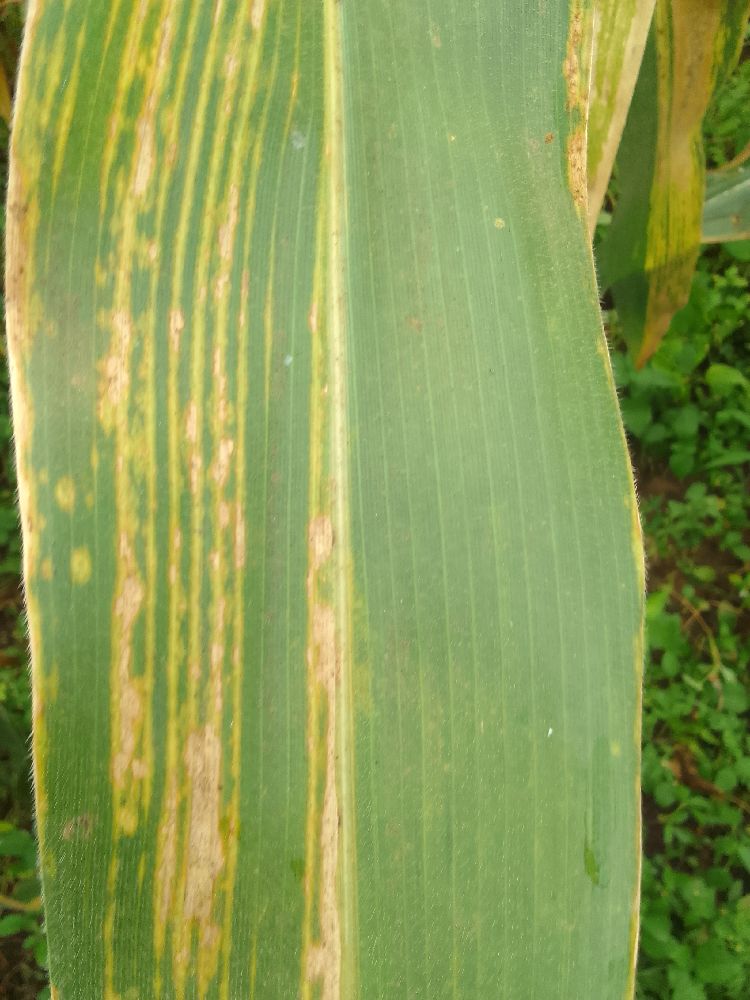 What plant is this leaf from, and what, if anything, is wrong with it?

maize, maize lethal necrosis
